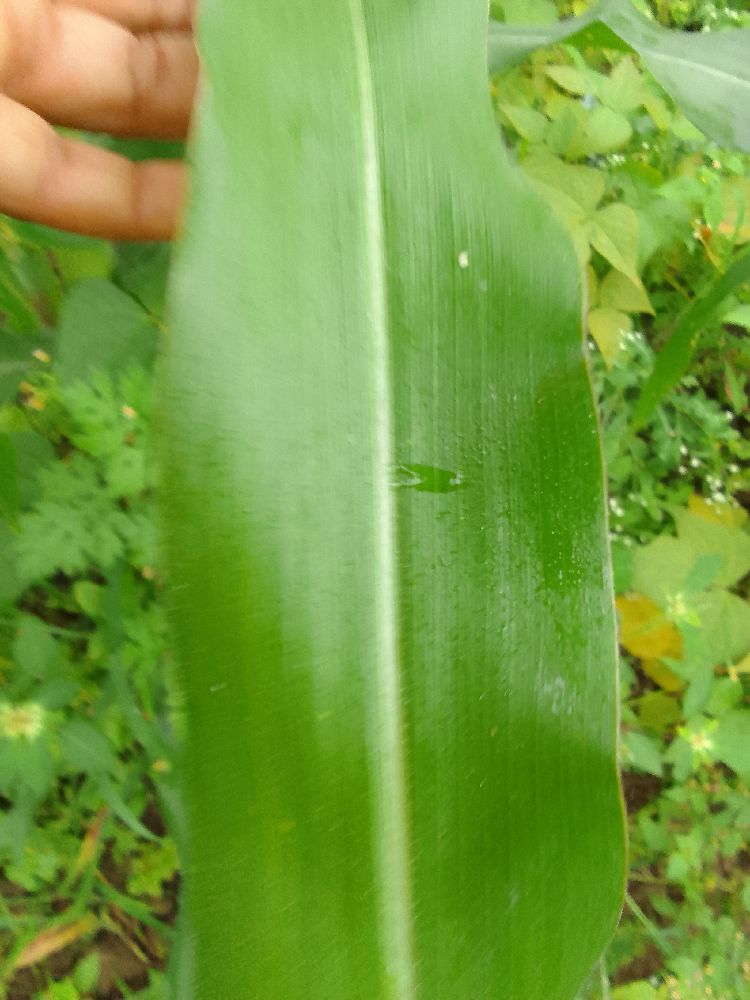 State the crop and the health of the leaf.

maize, healthy
